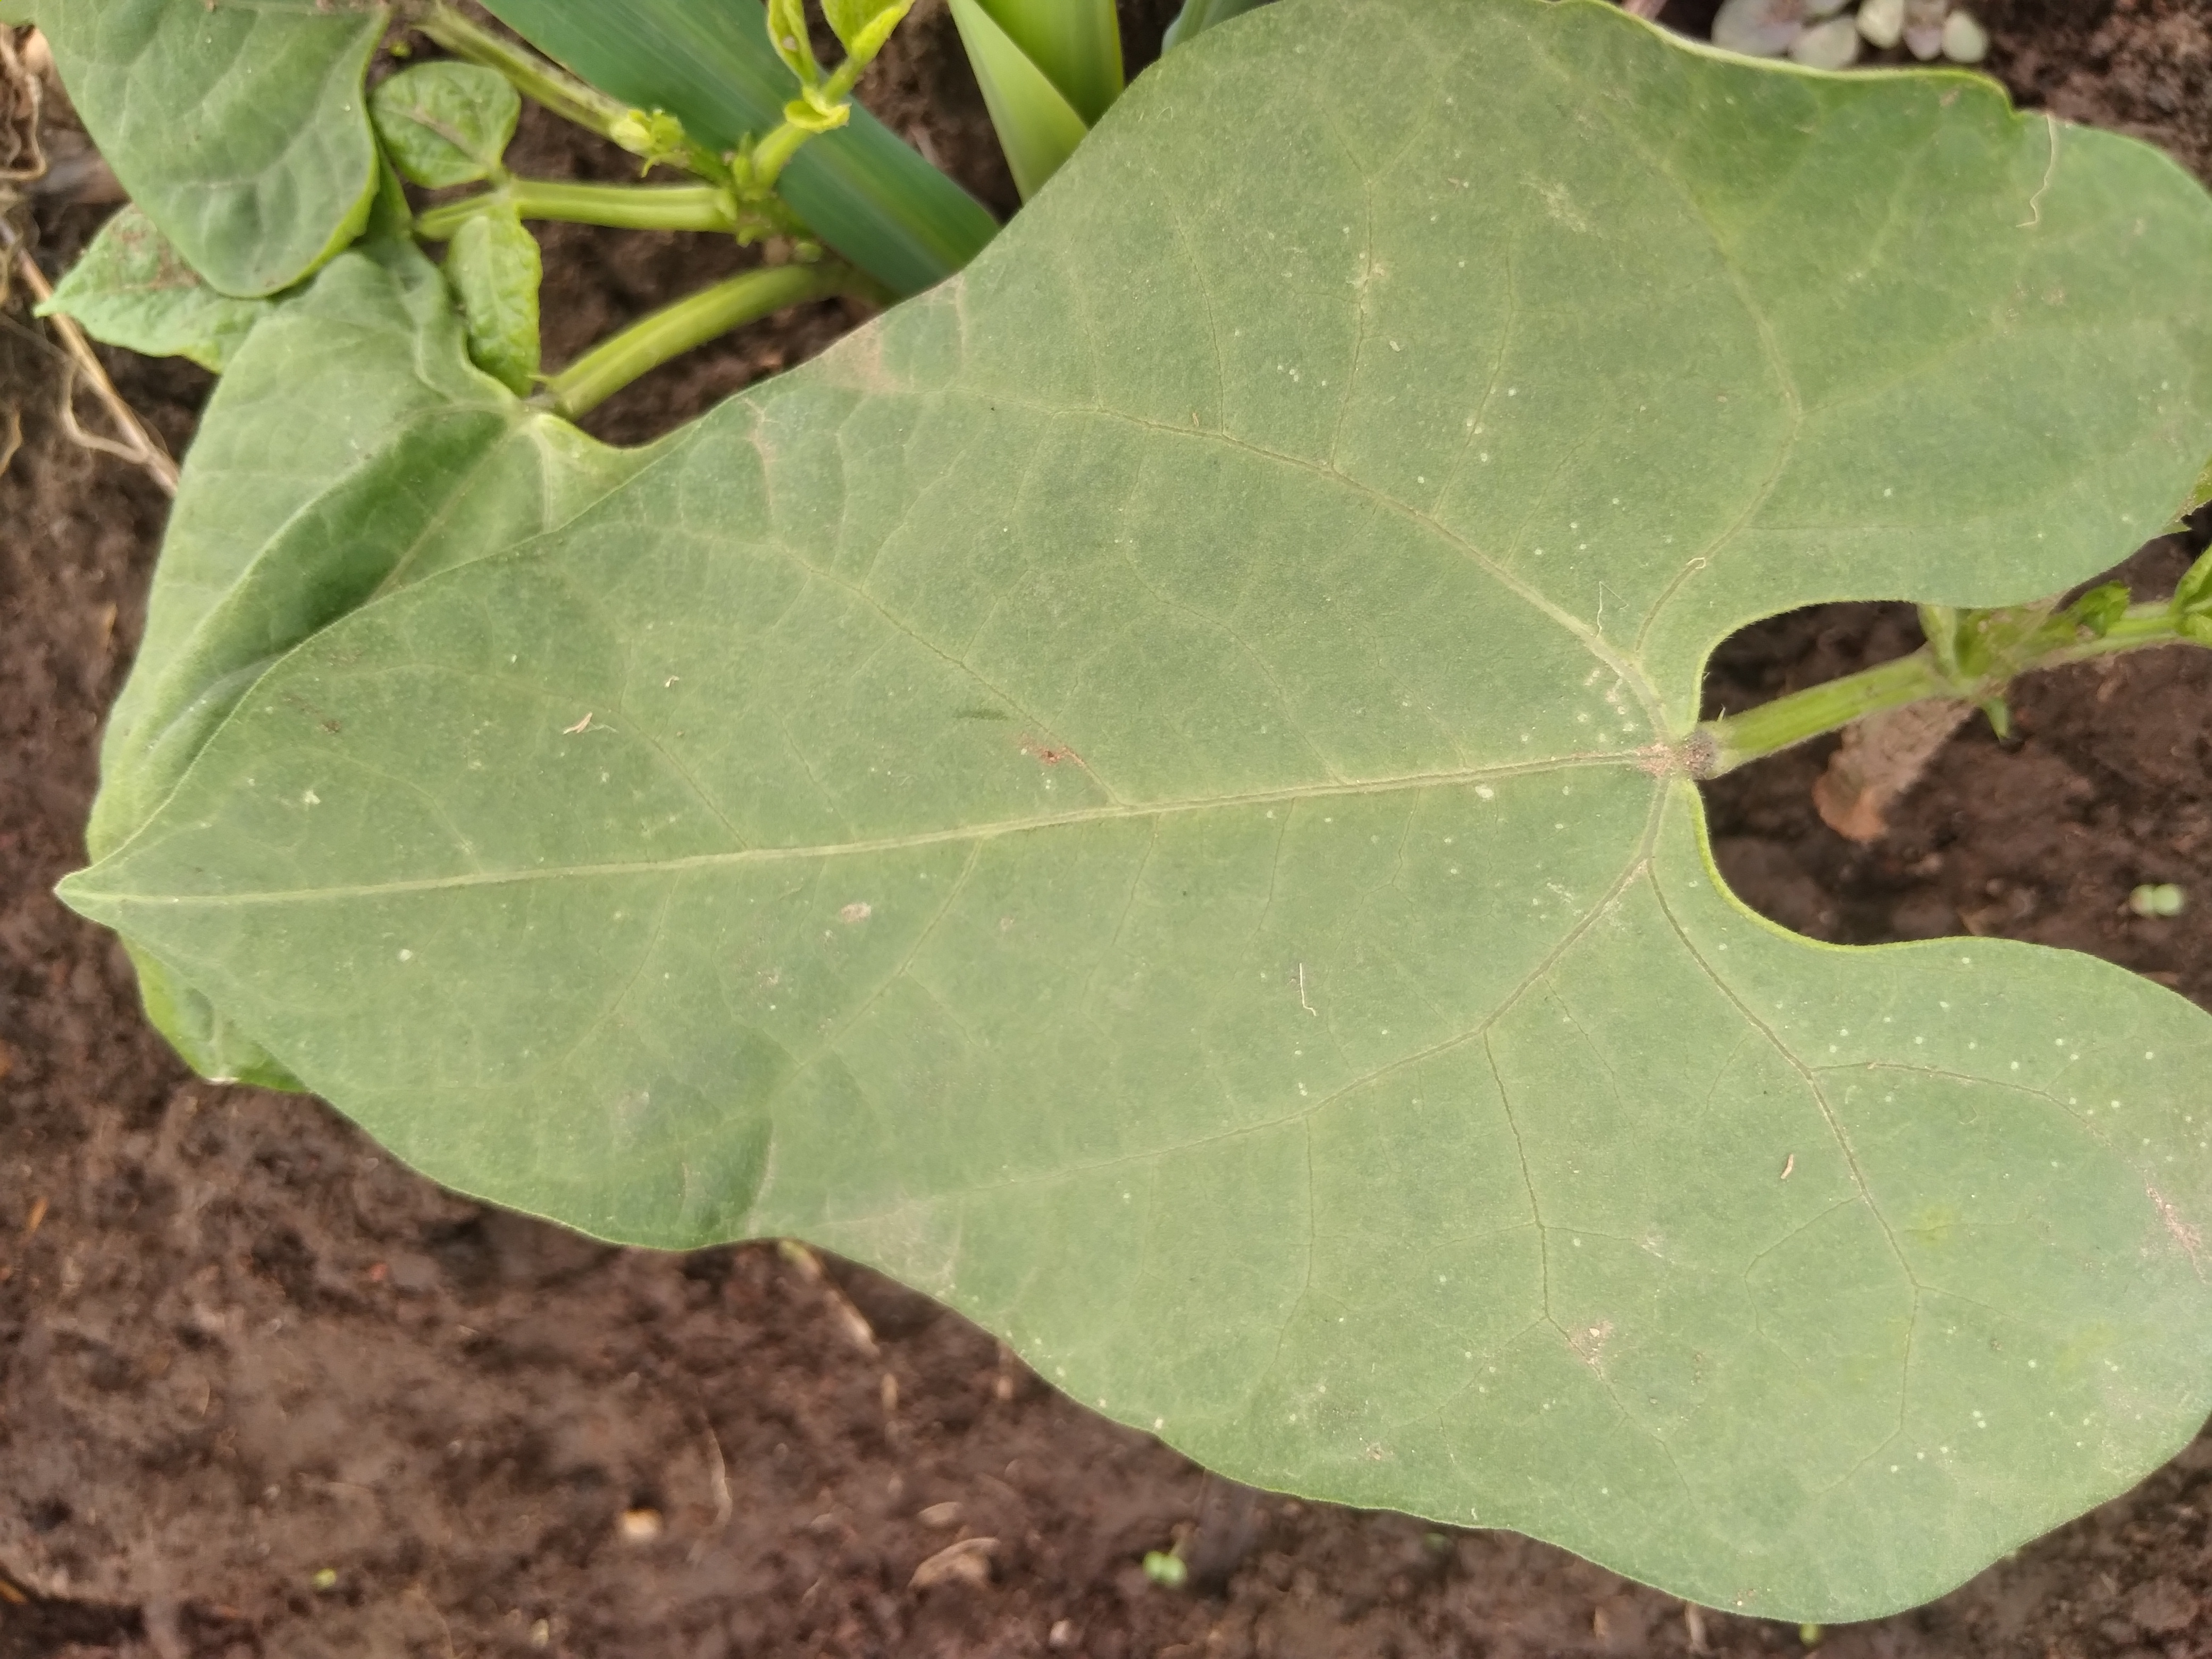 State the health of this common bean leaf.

healthy
